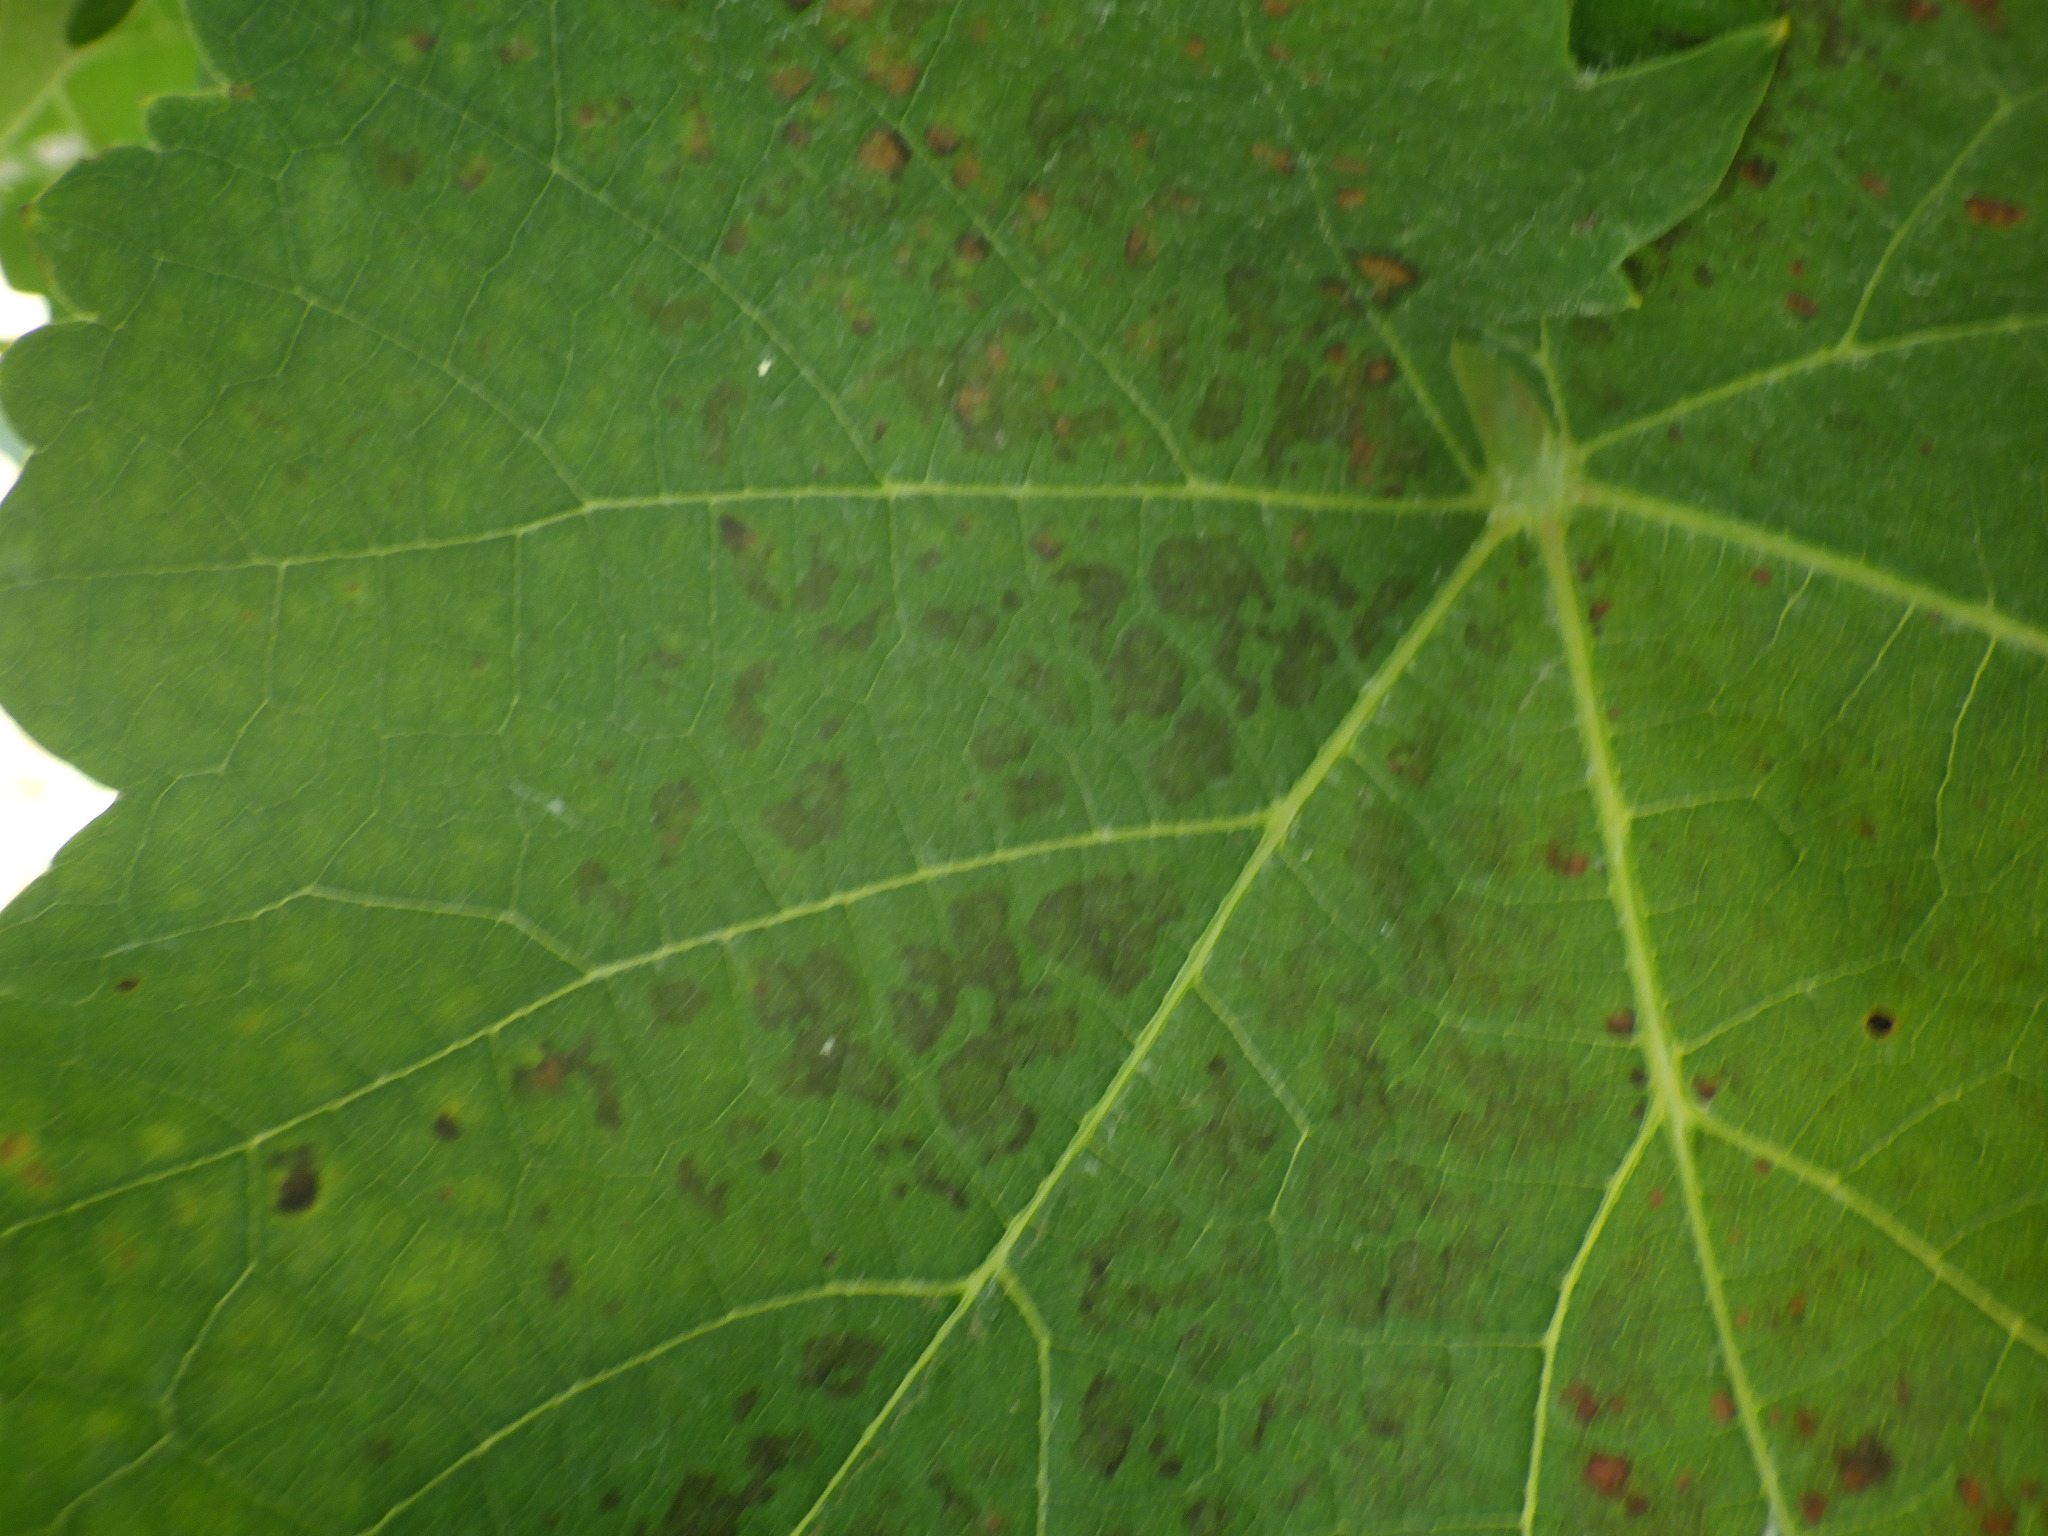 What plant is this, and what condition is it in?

grapevine, downy mildew
